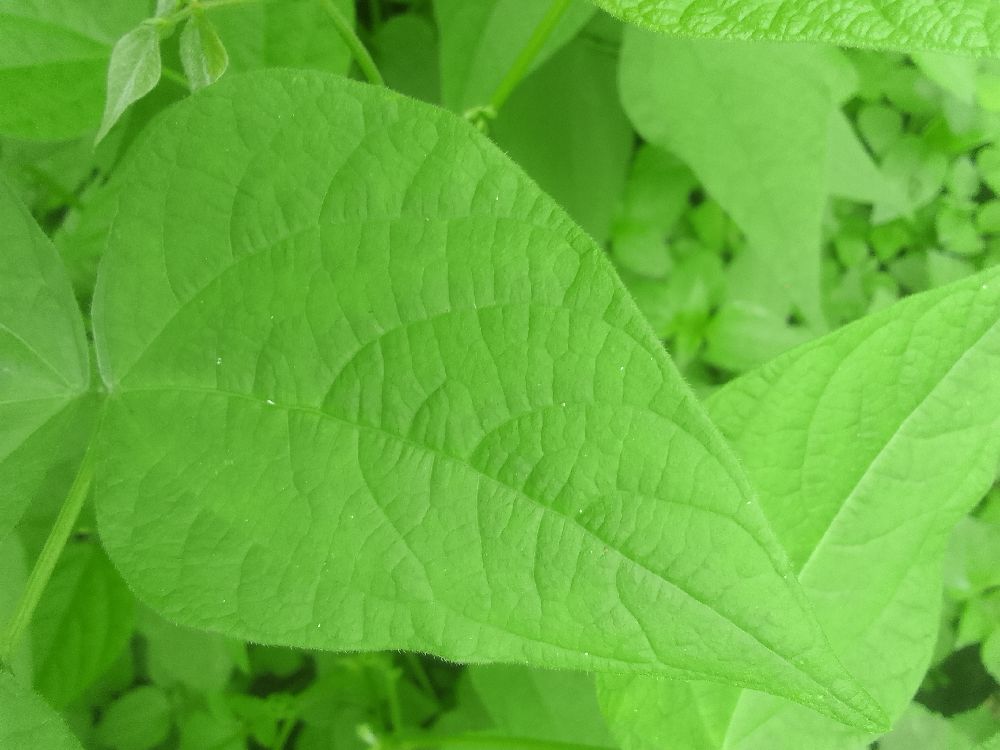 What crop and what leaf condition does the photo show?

common bean, healthy
